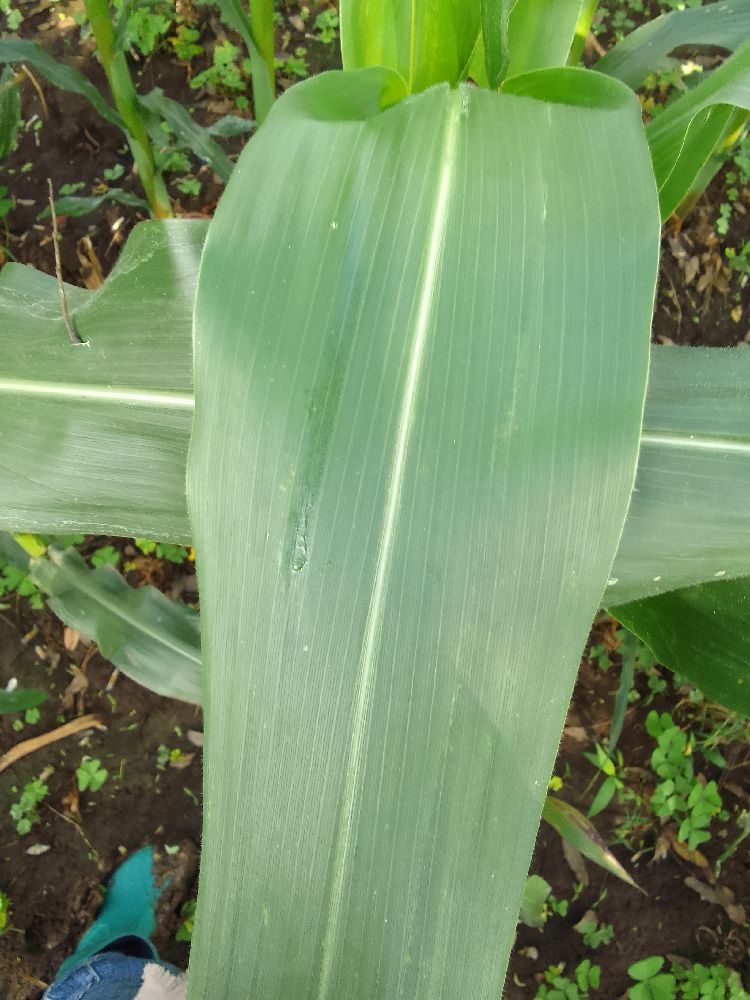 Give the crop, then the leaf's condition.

maize, maize lethal necrosis
